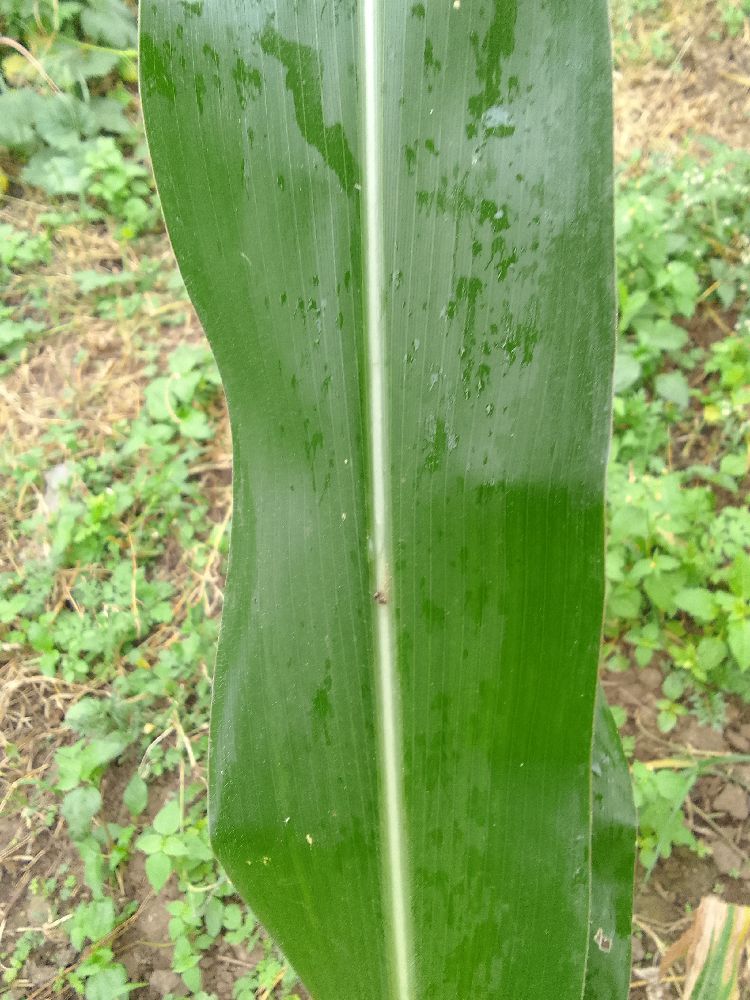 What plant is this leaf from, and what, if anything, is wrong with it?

maize, healthy
